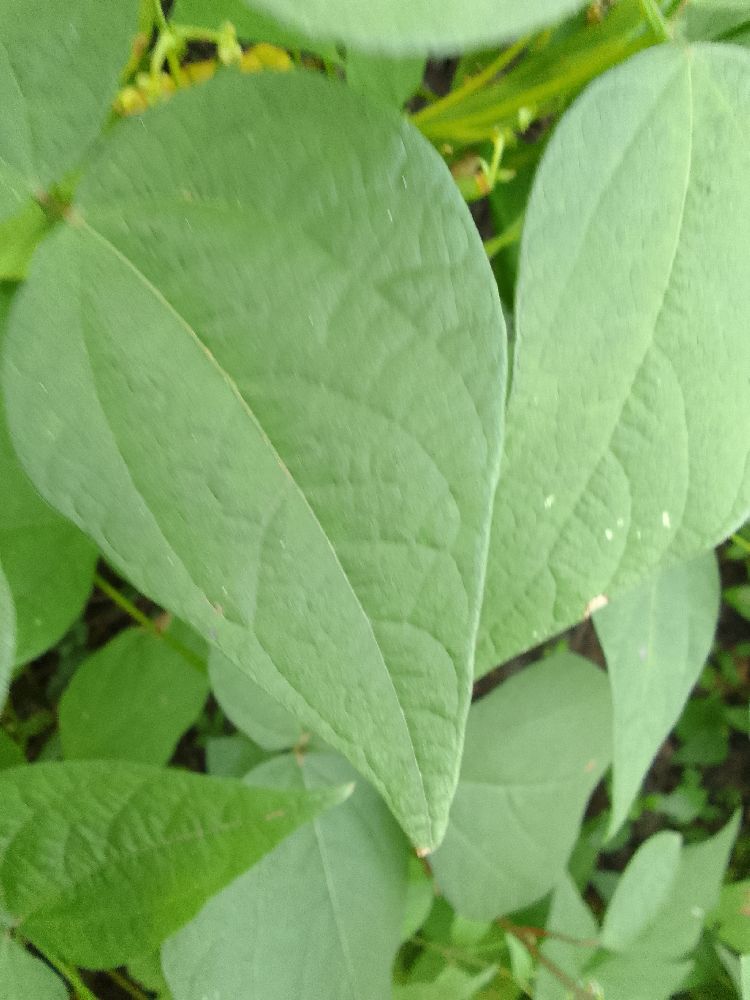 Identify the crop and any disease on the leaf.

common bean, healthy
